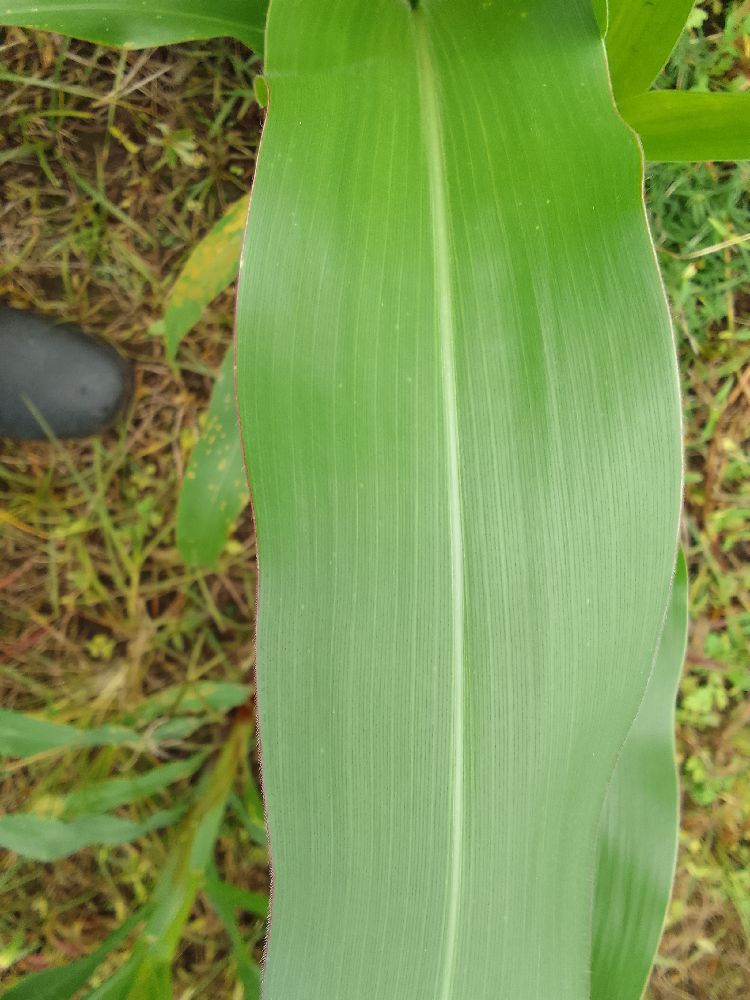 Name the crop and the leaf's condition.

maize, healthy
